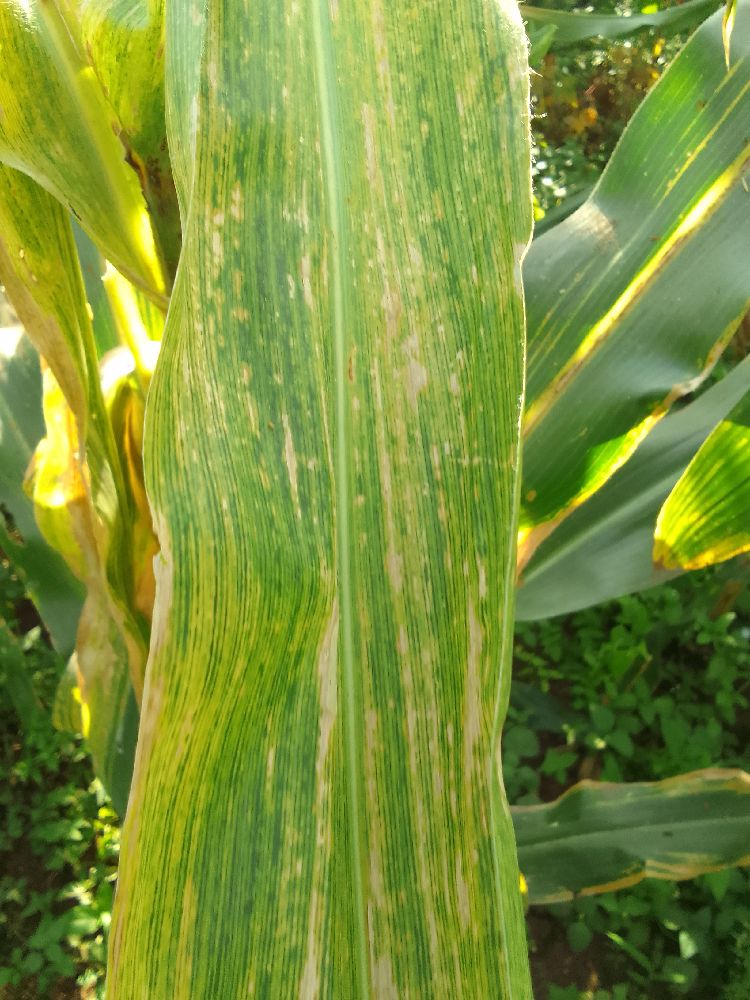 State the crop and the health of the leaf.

maize, maize lethal necrosis
